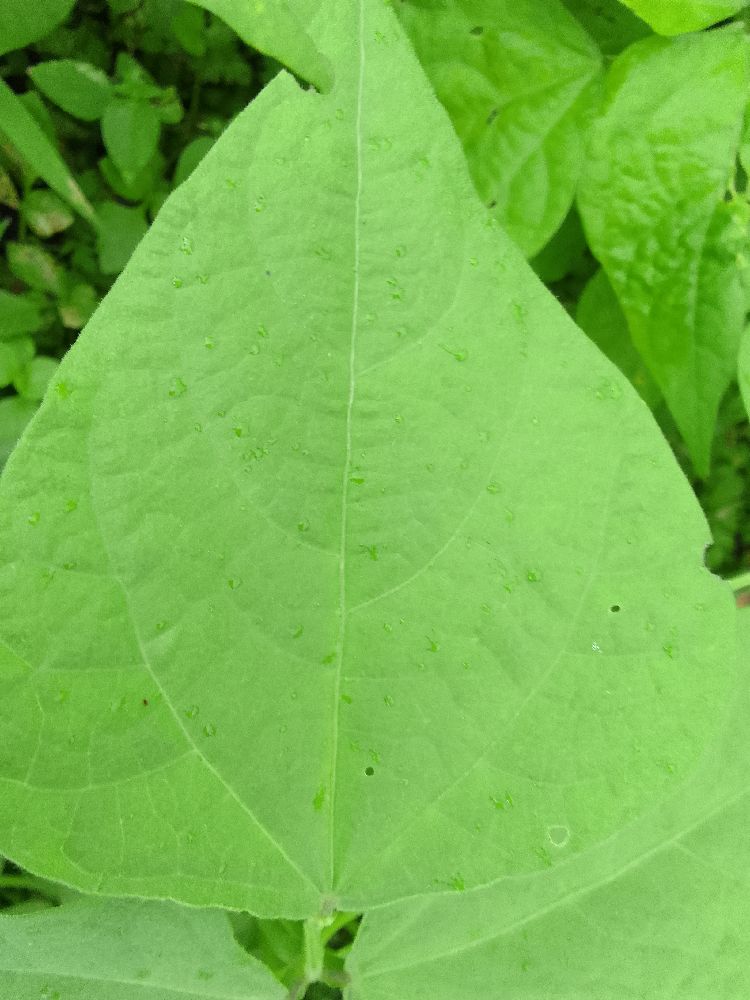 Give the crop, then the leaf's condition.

common bean, healthy
